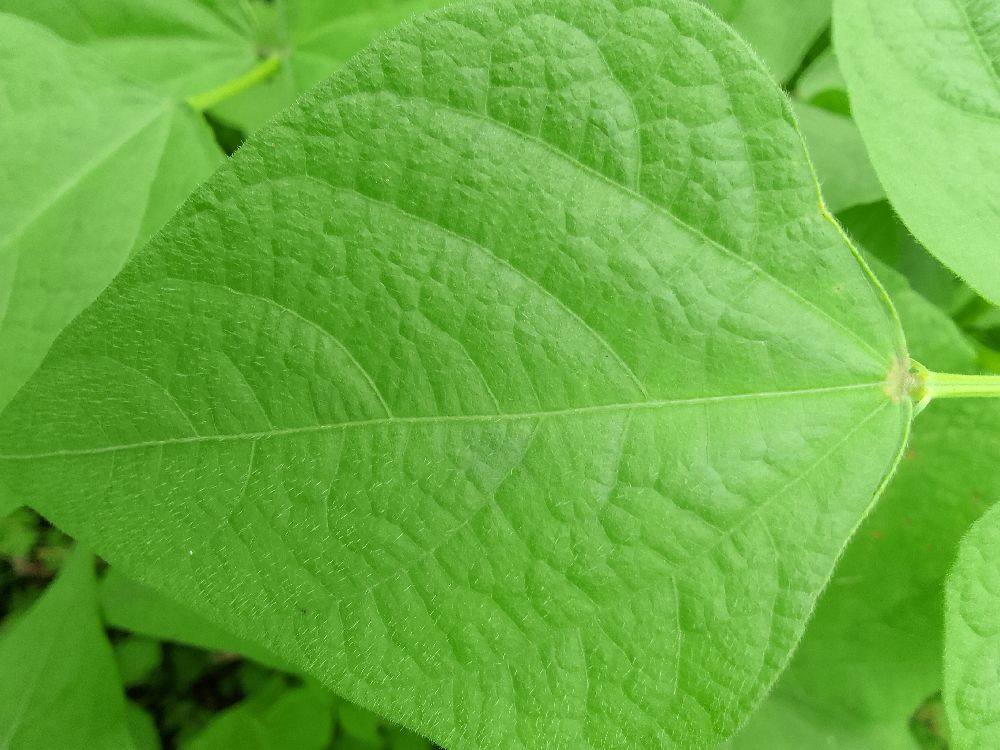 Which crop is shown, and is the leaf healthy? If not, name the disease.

common bean, healthy
